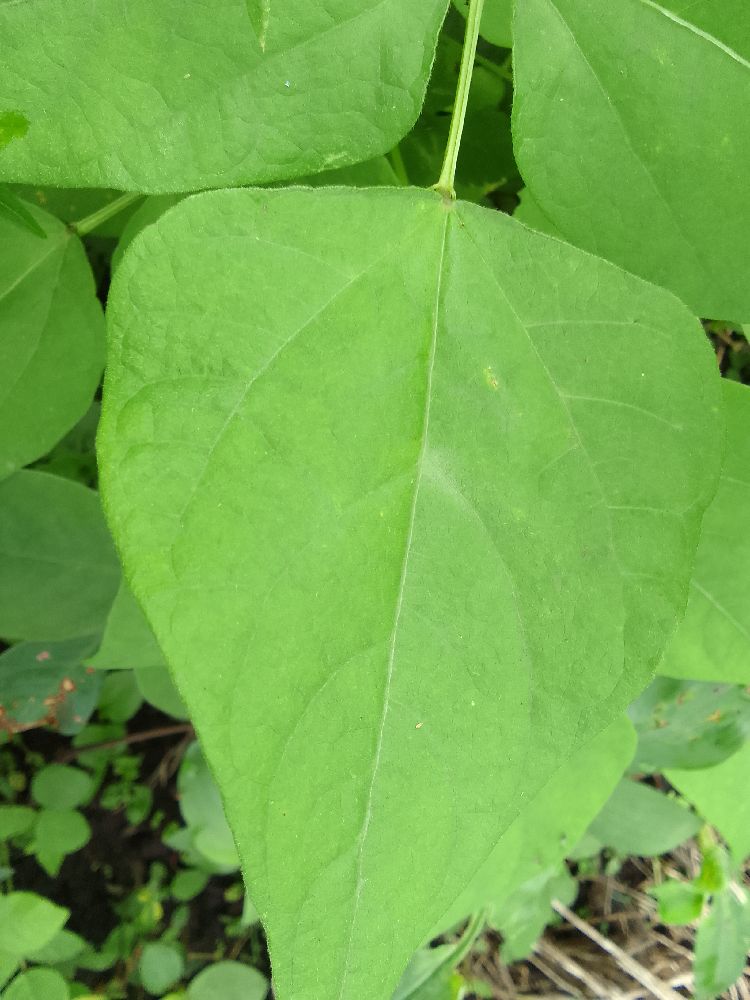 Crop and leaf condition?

common bean, healthy
